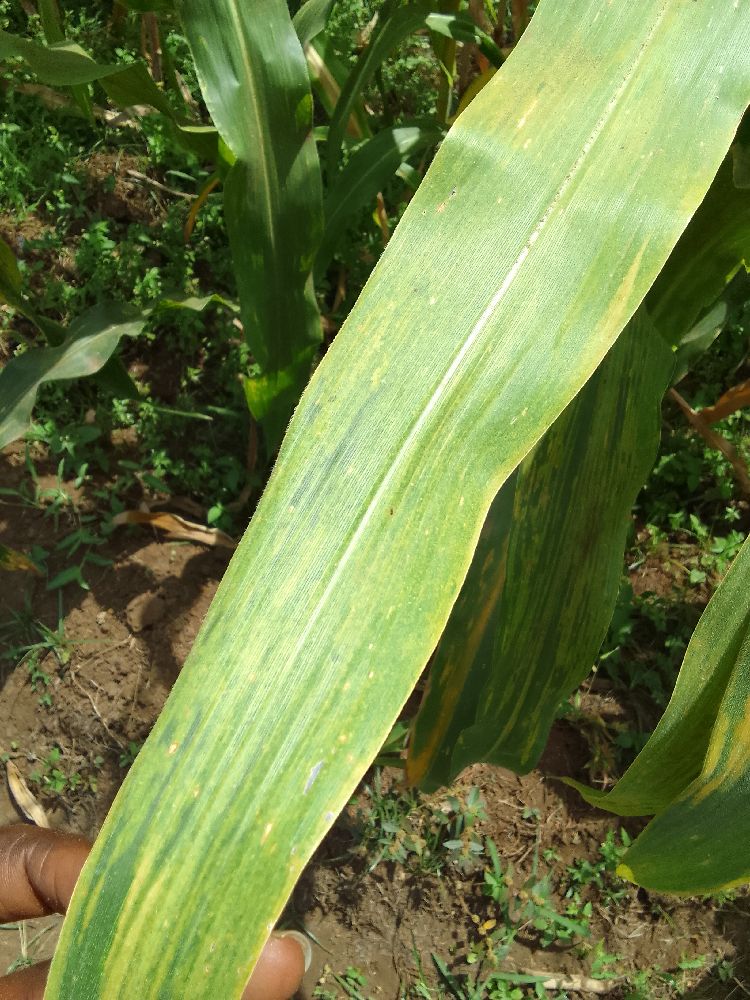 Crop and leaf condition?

maize, maize lethal necrosis
